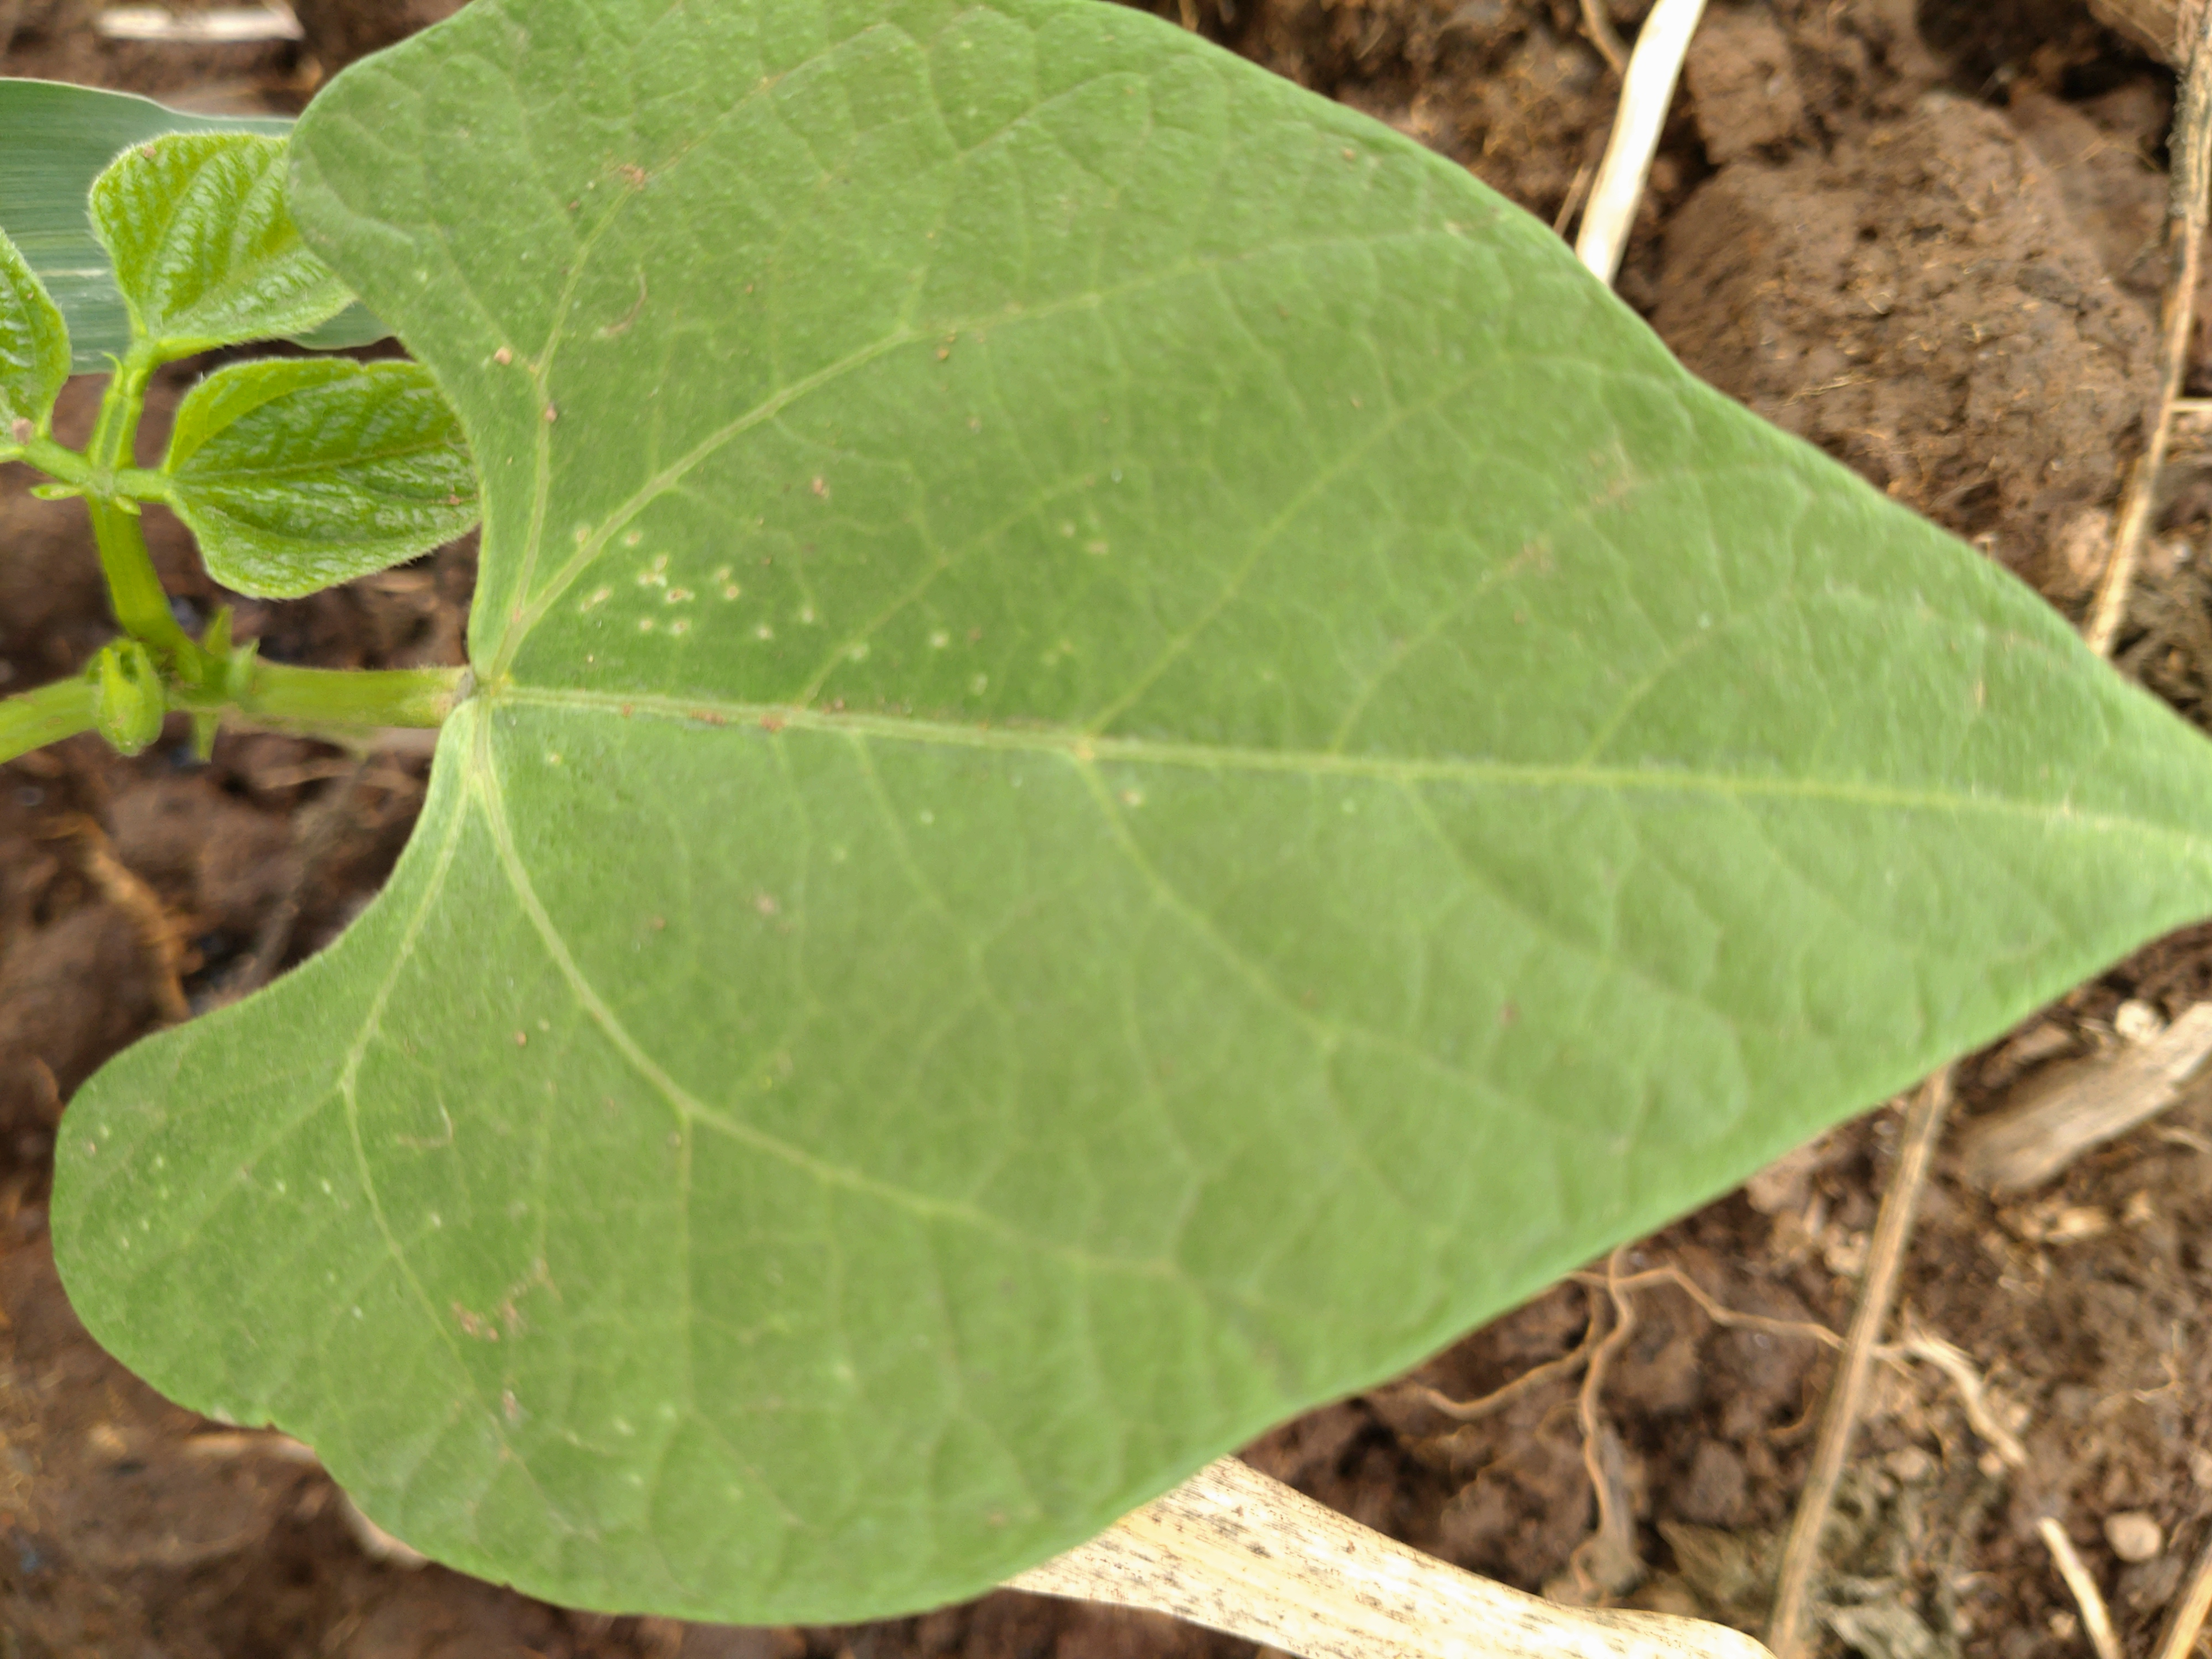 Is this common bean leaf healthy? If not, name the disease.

healthy
